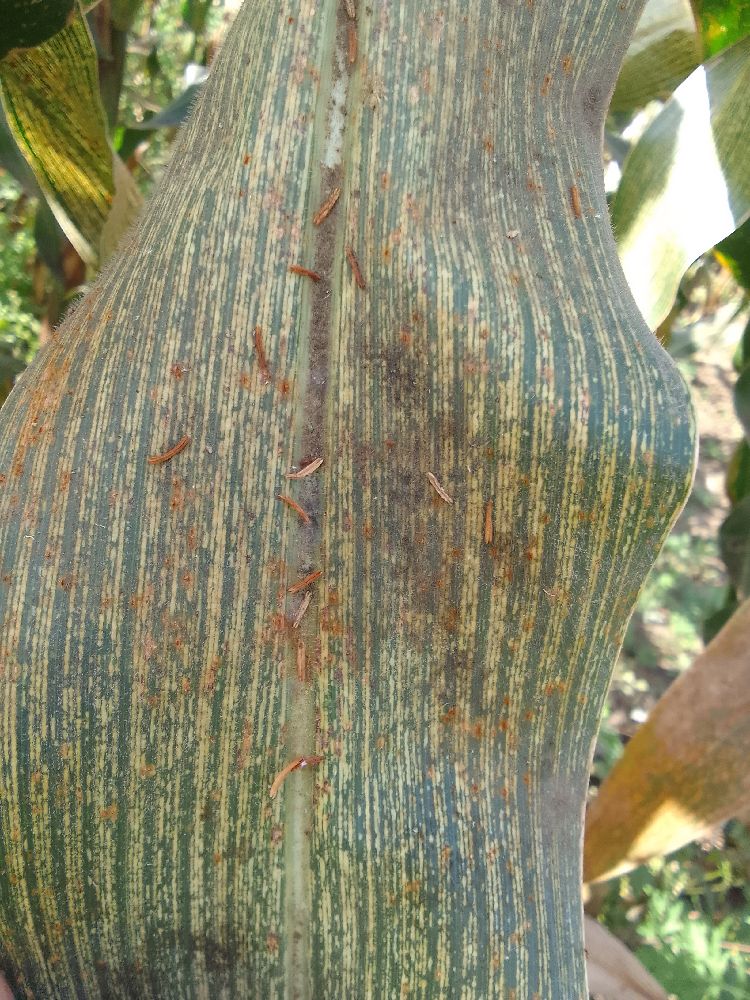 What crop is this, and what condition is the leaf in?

maize, maize streak virus
